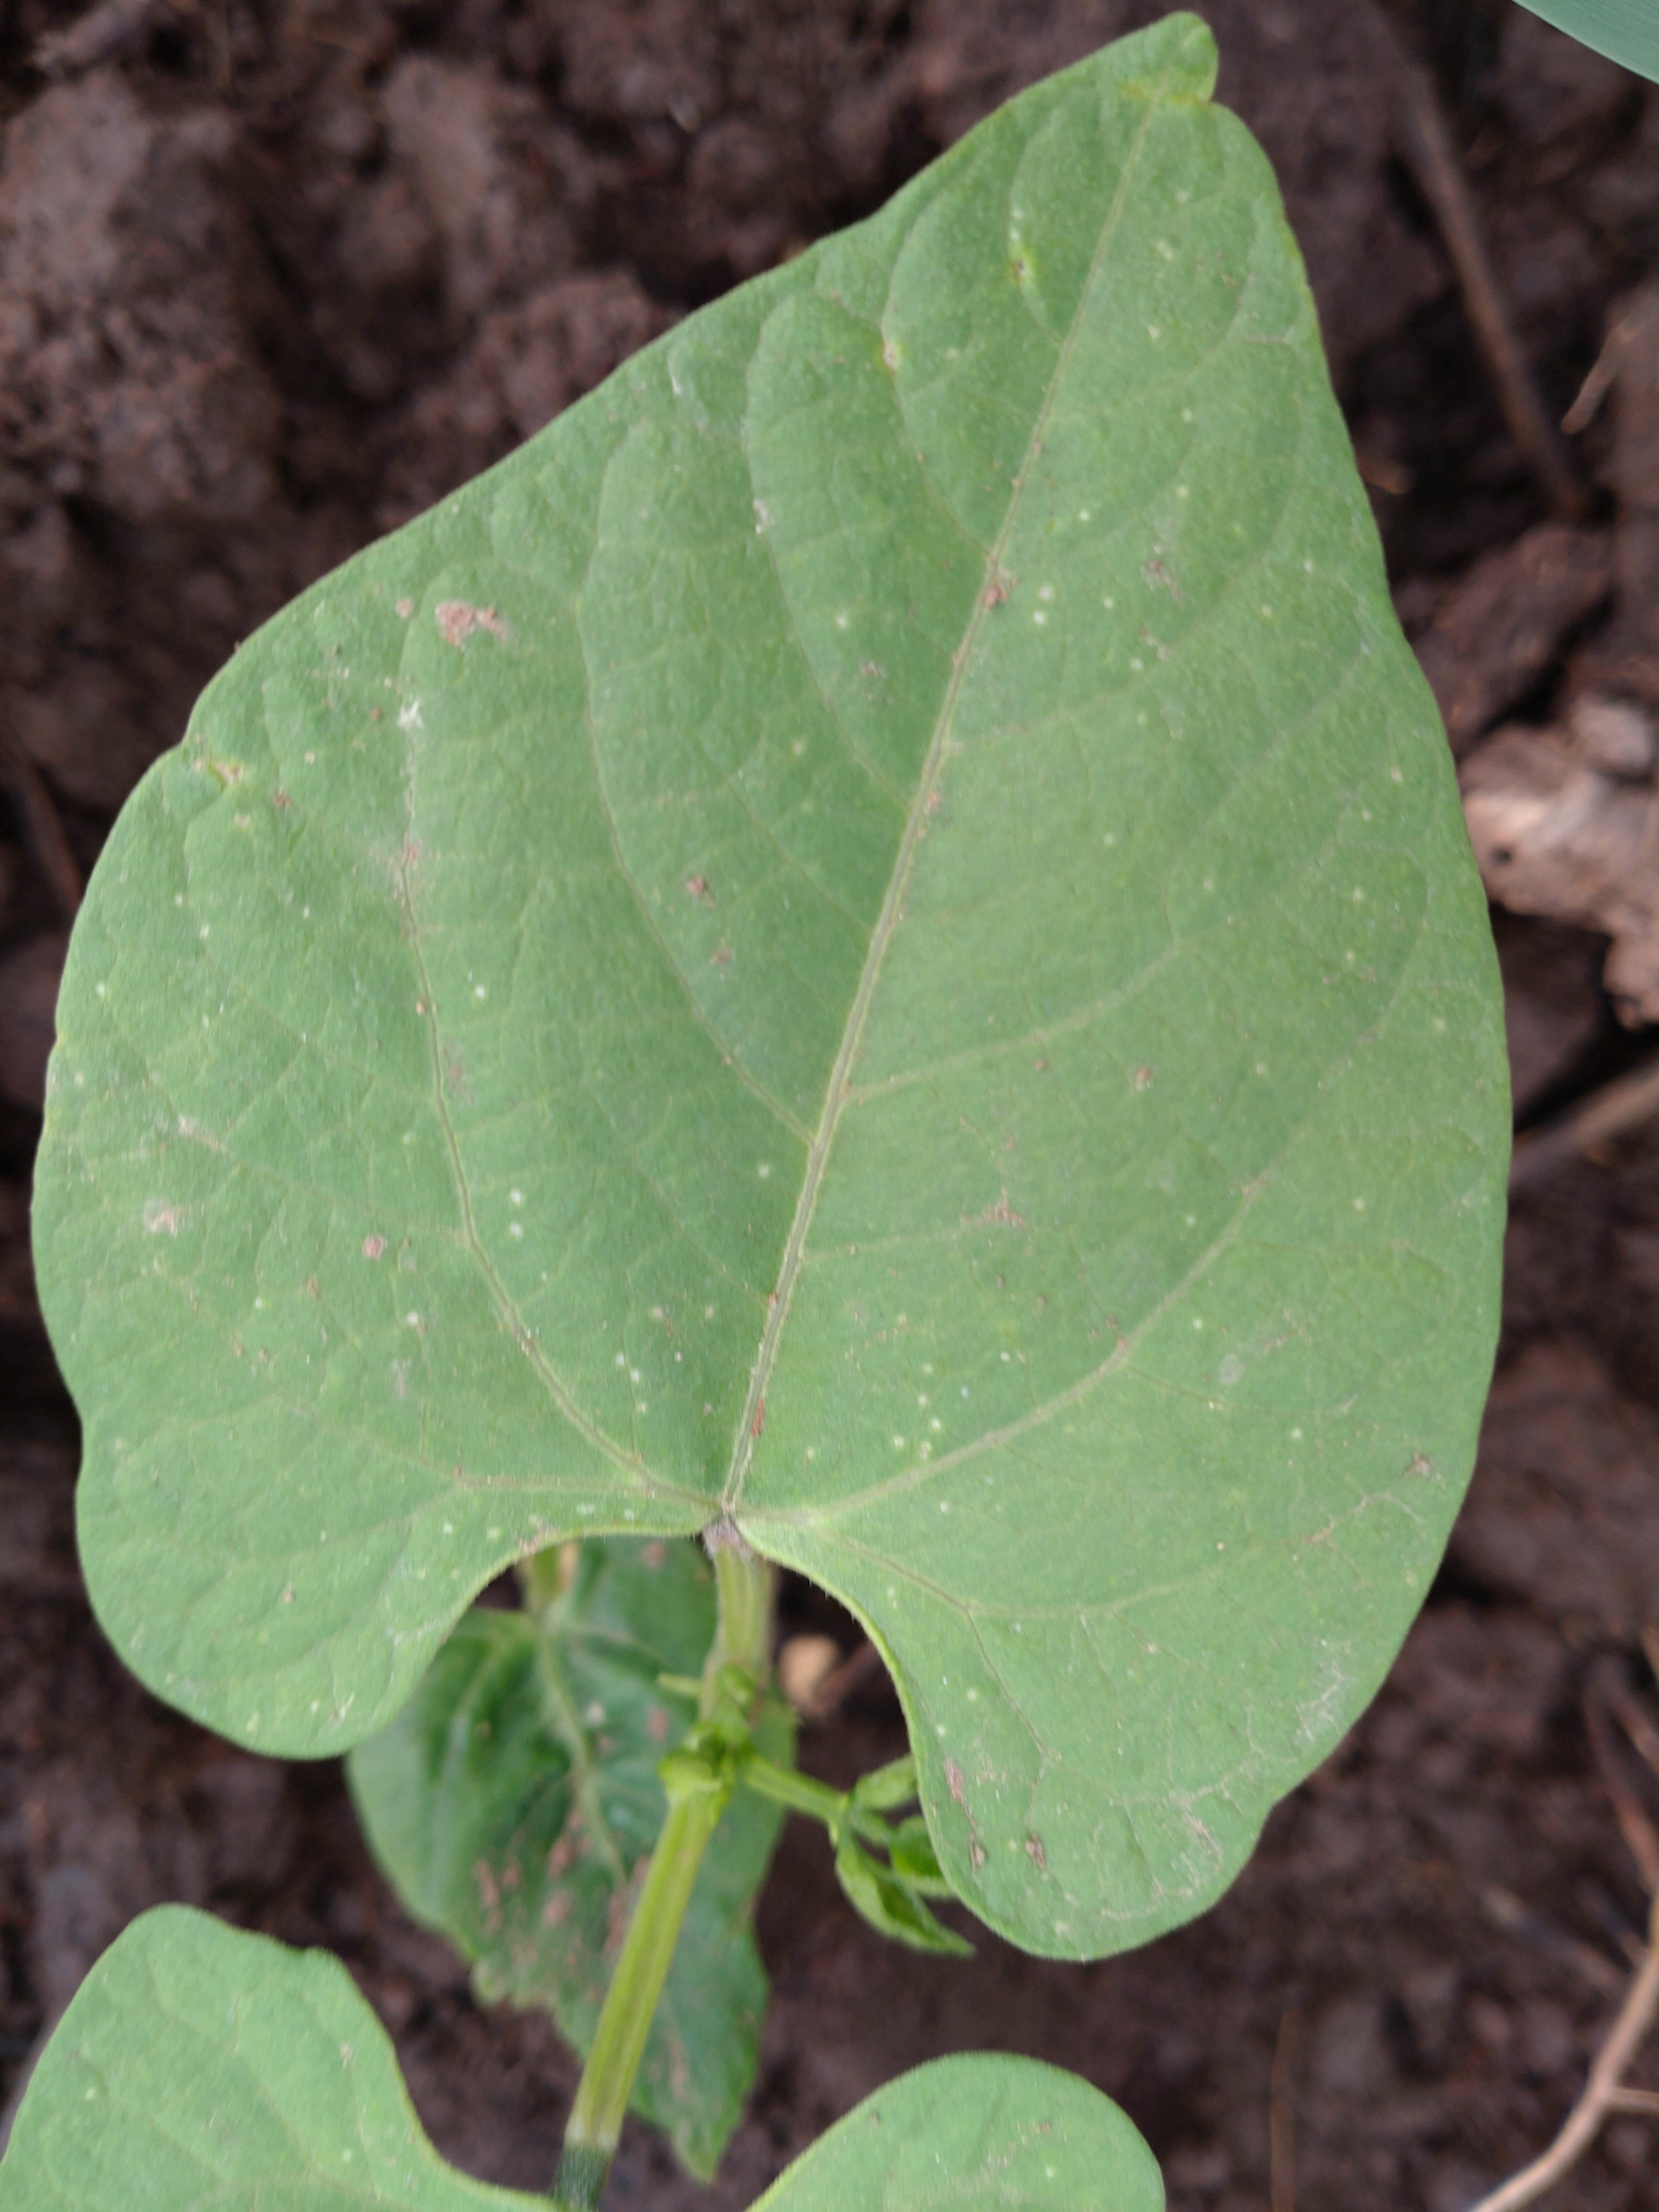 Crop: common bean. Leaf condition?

healthy
